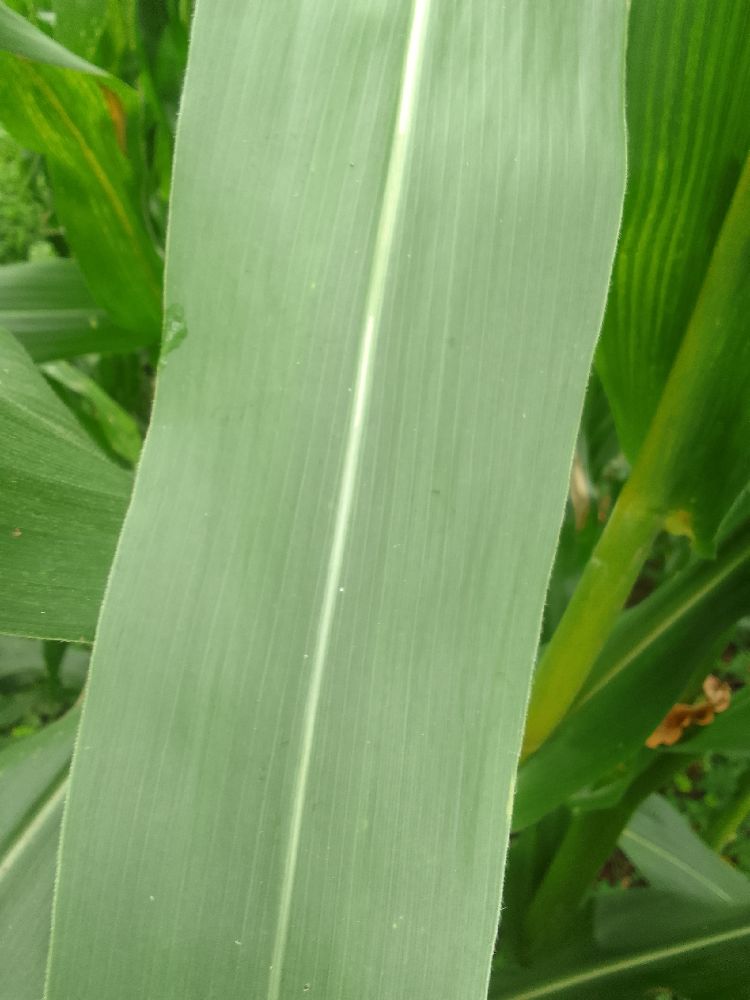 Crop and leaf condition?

maize, healthy
